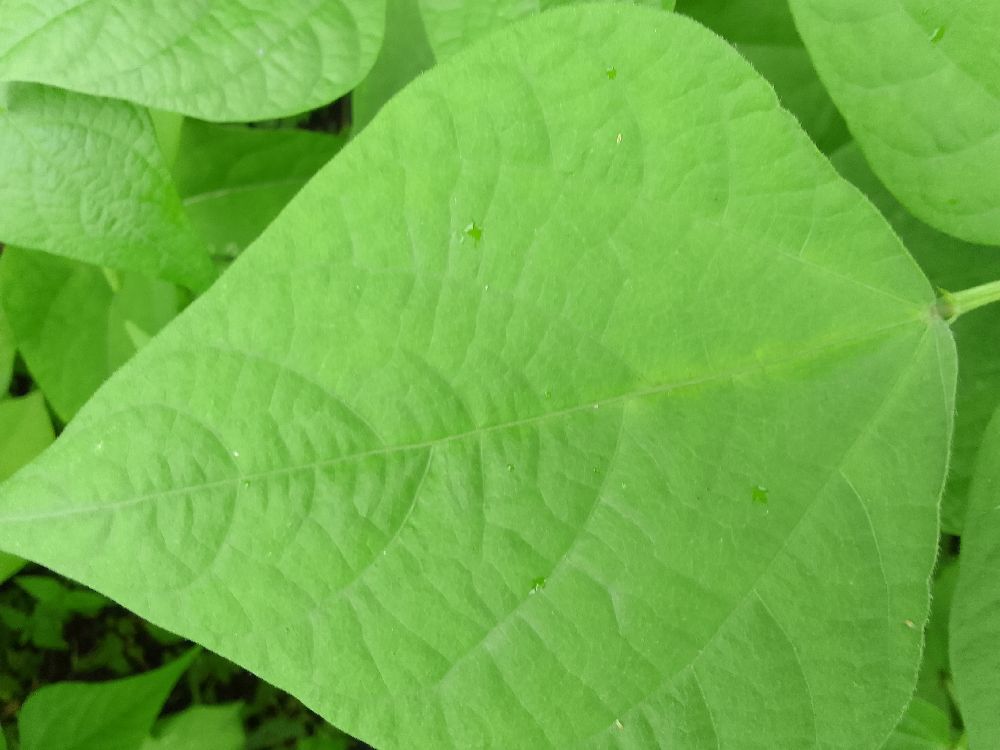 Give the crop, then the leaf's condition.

maize, healthy
